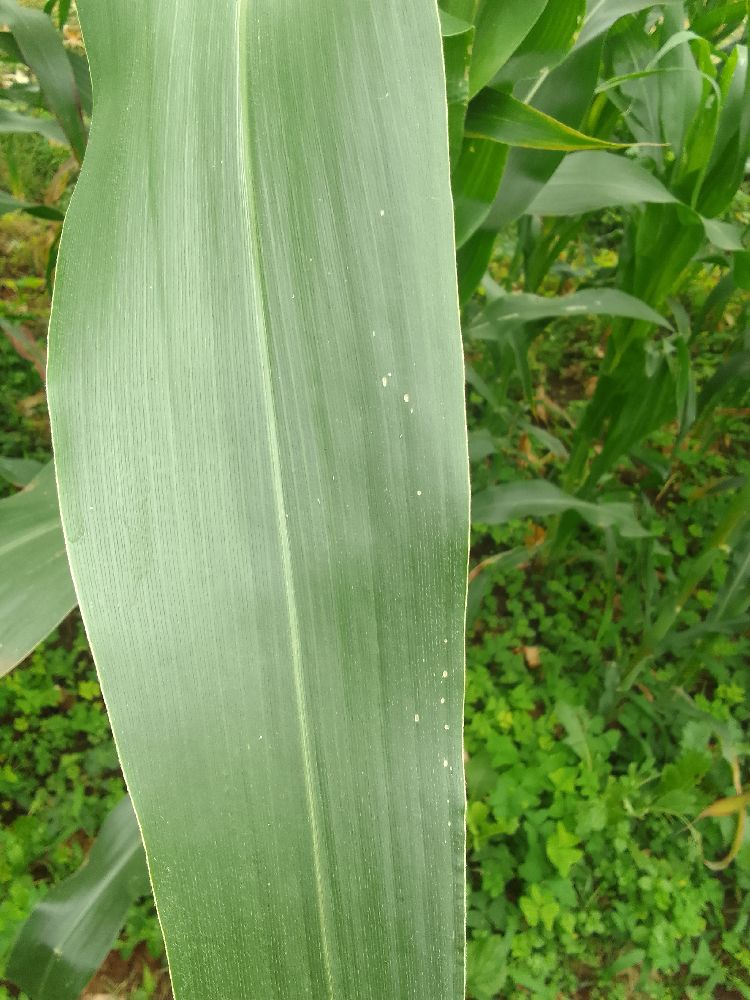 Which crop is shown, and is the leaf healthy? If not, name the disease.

maize, healthy
